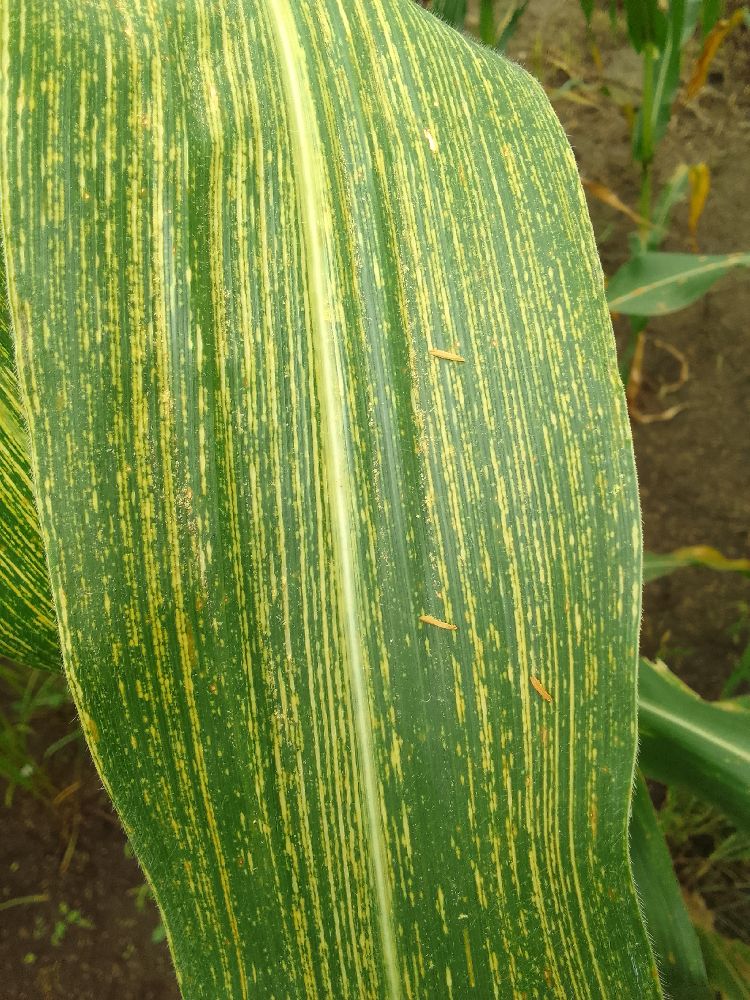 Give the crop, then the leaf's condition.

maize, maize streak virus
